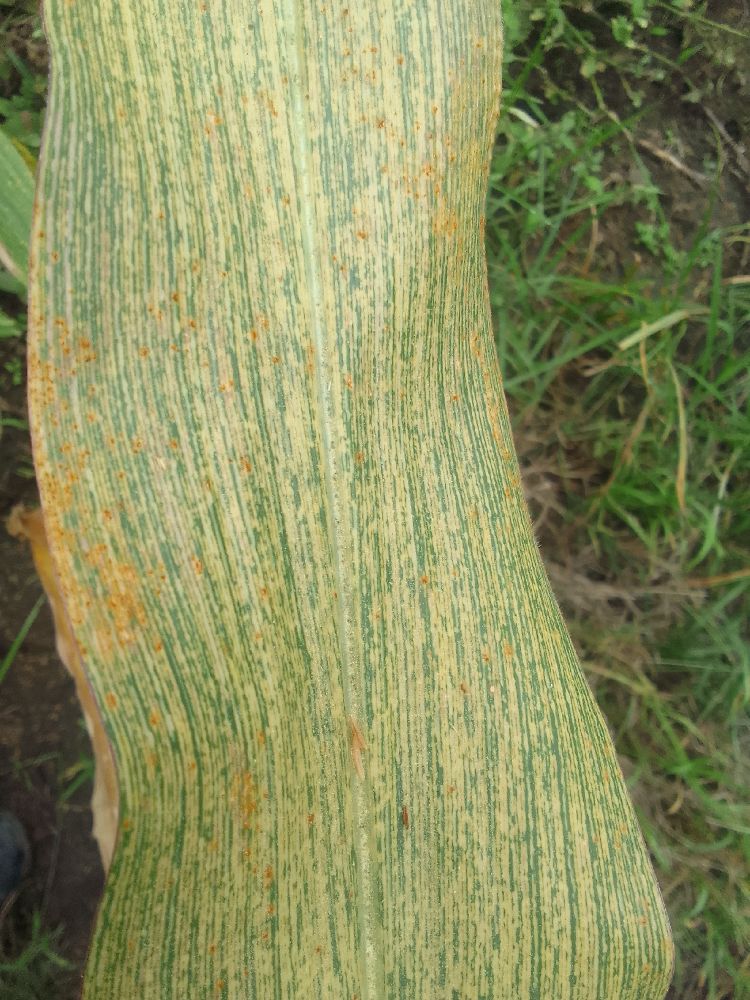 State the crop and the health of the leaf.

maize, maize streak virus
